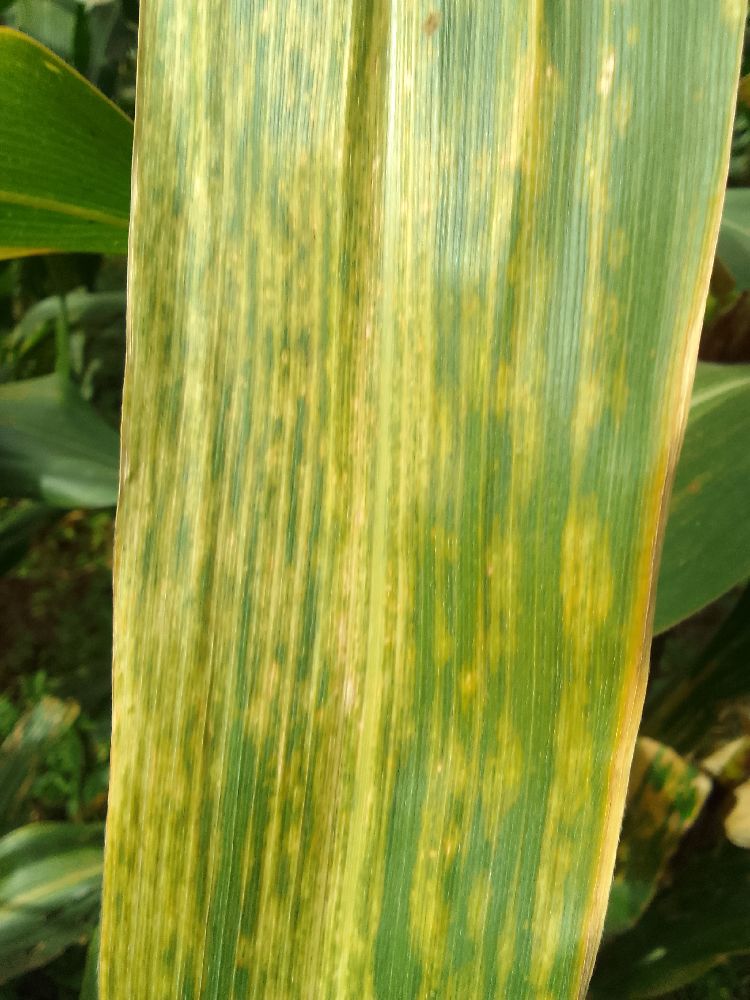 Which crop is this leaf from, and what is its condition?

maize, maize lethal necrosis
